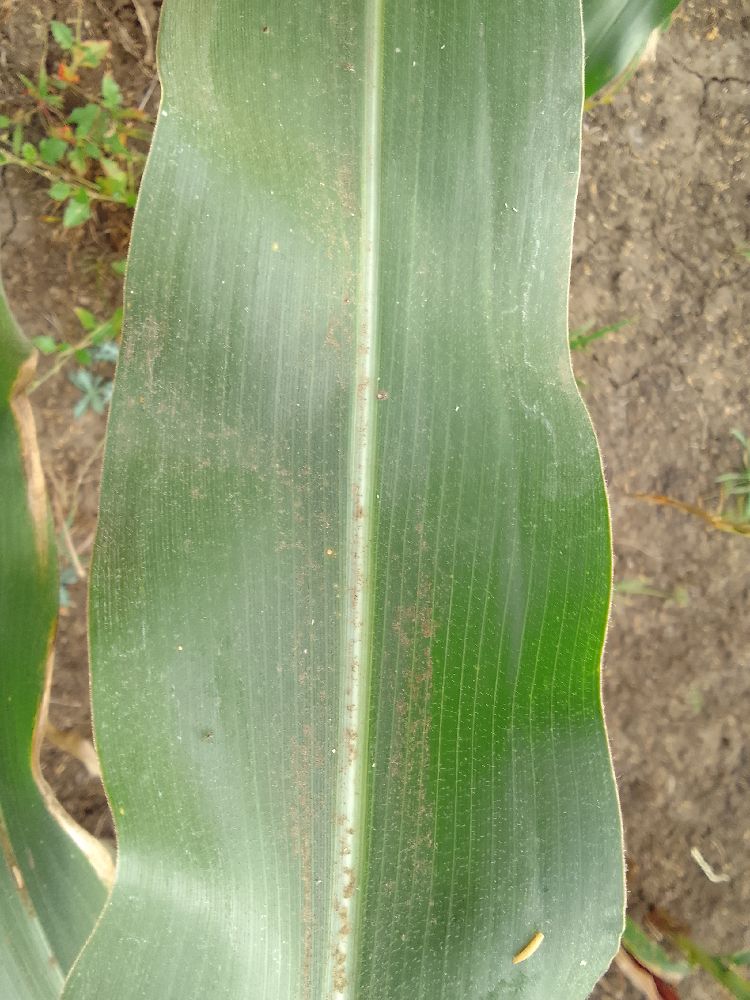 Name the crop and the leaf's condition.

maize, healthy
